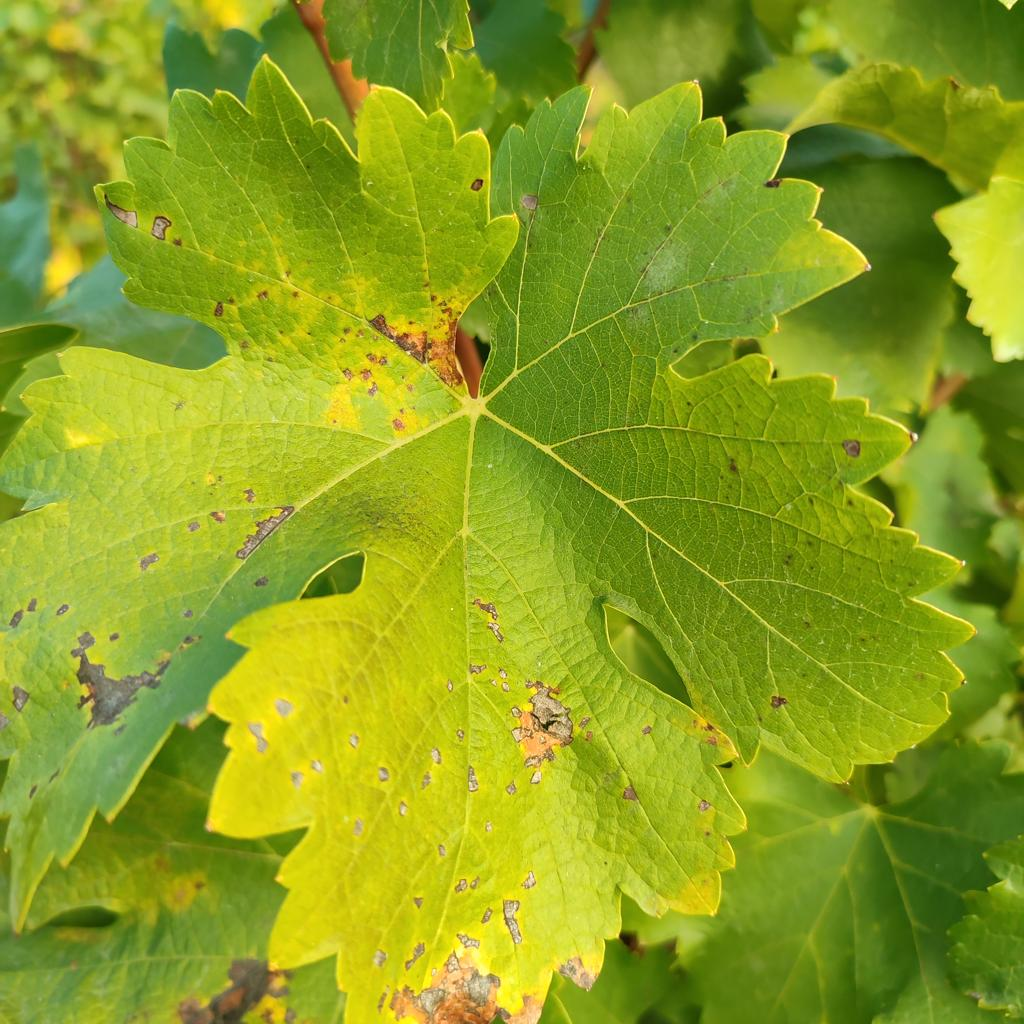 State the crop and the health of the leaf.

grapevine, powdery mildew
